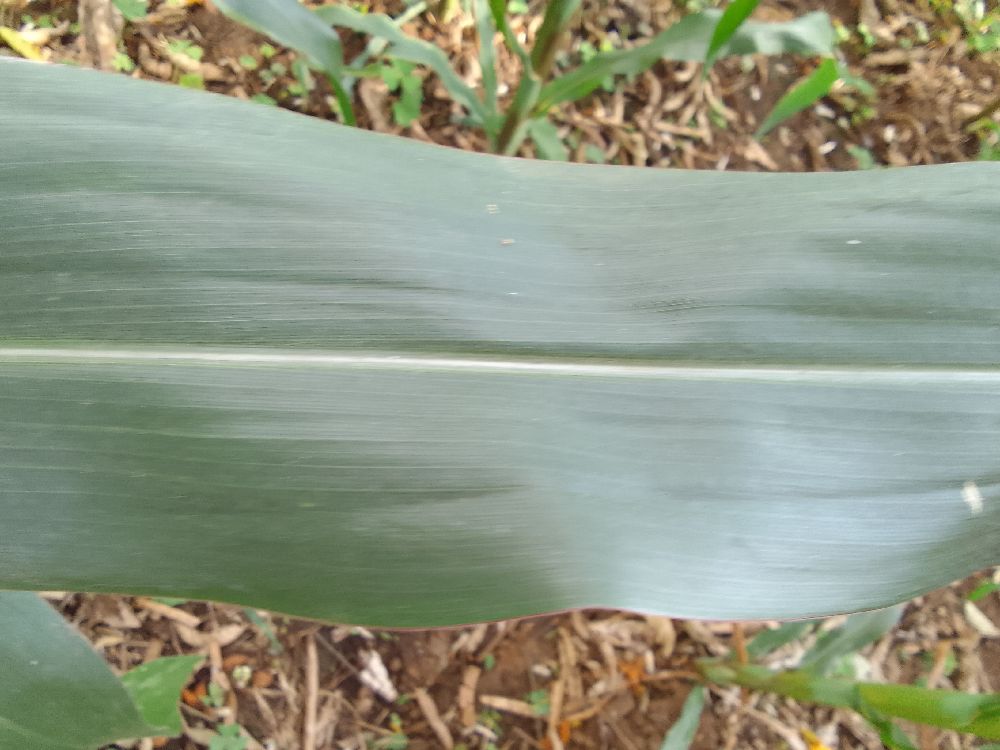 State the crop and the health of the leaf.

maize, healthy
